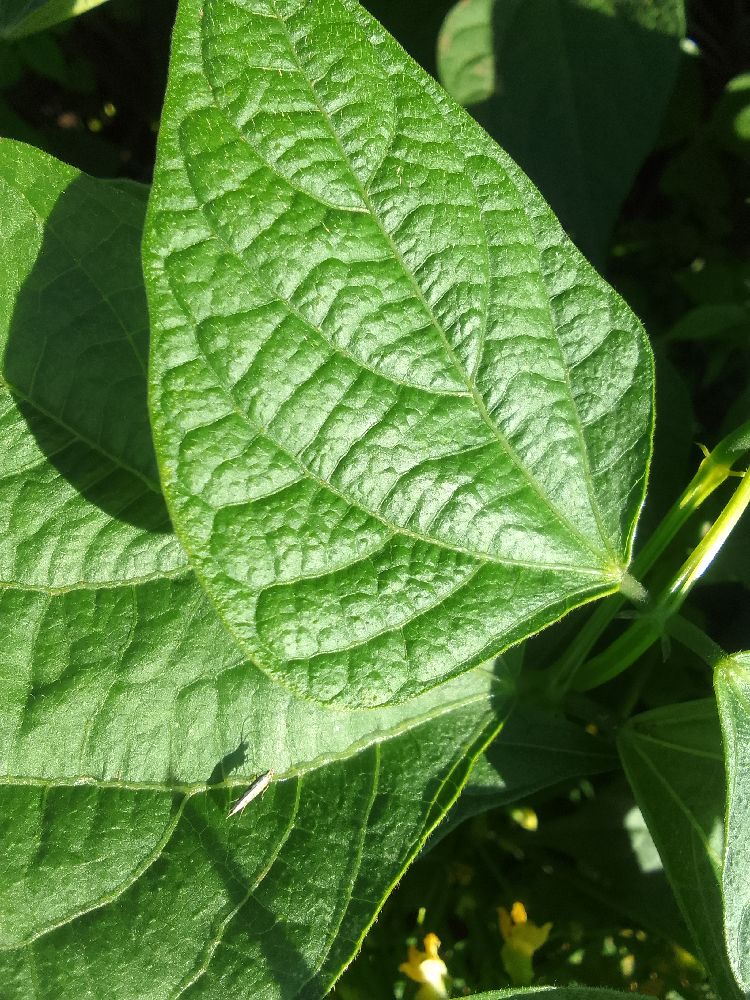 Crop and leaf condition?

common bean, healthy
